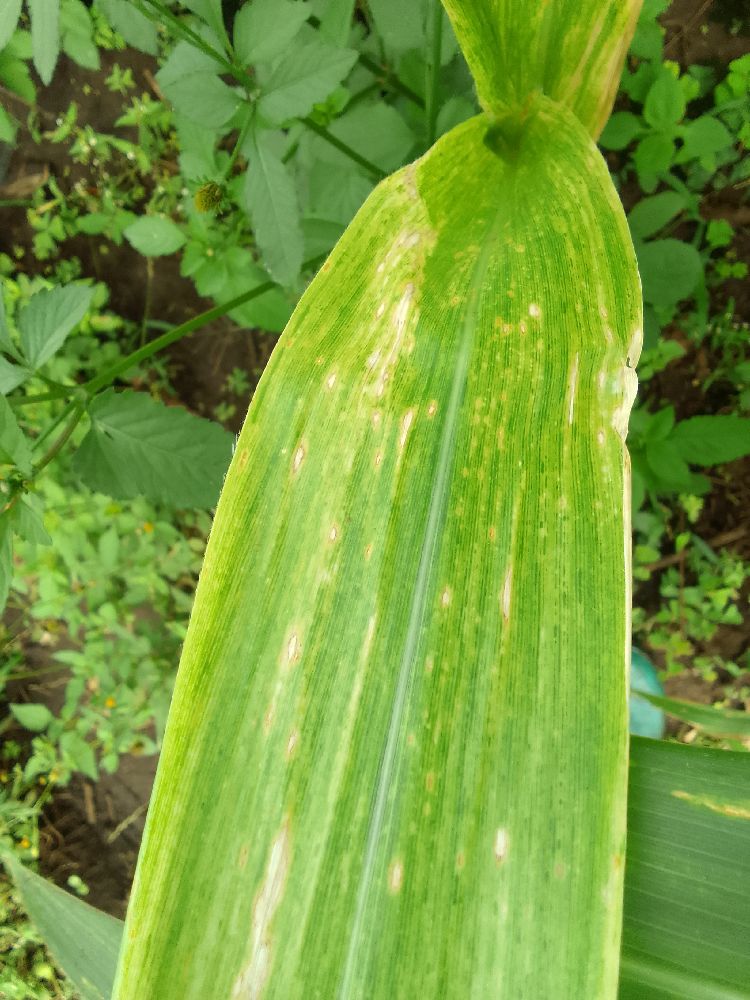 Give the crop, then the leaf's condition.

maize, maize lethal necrosis
